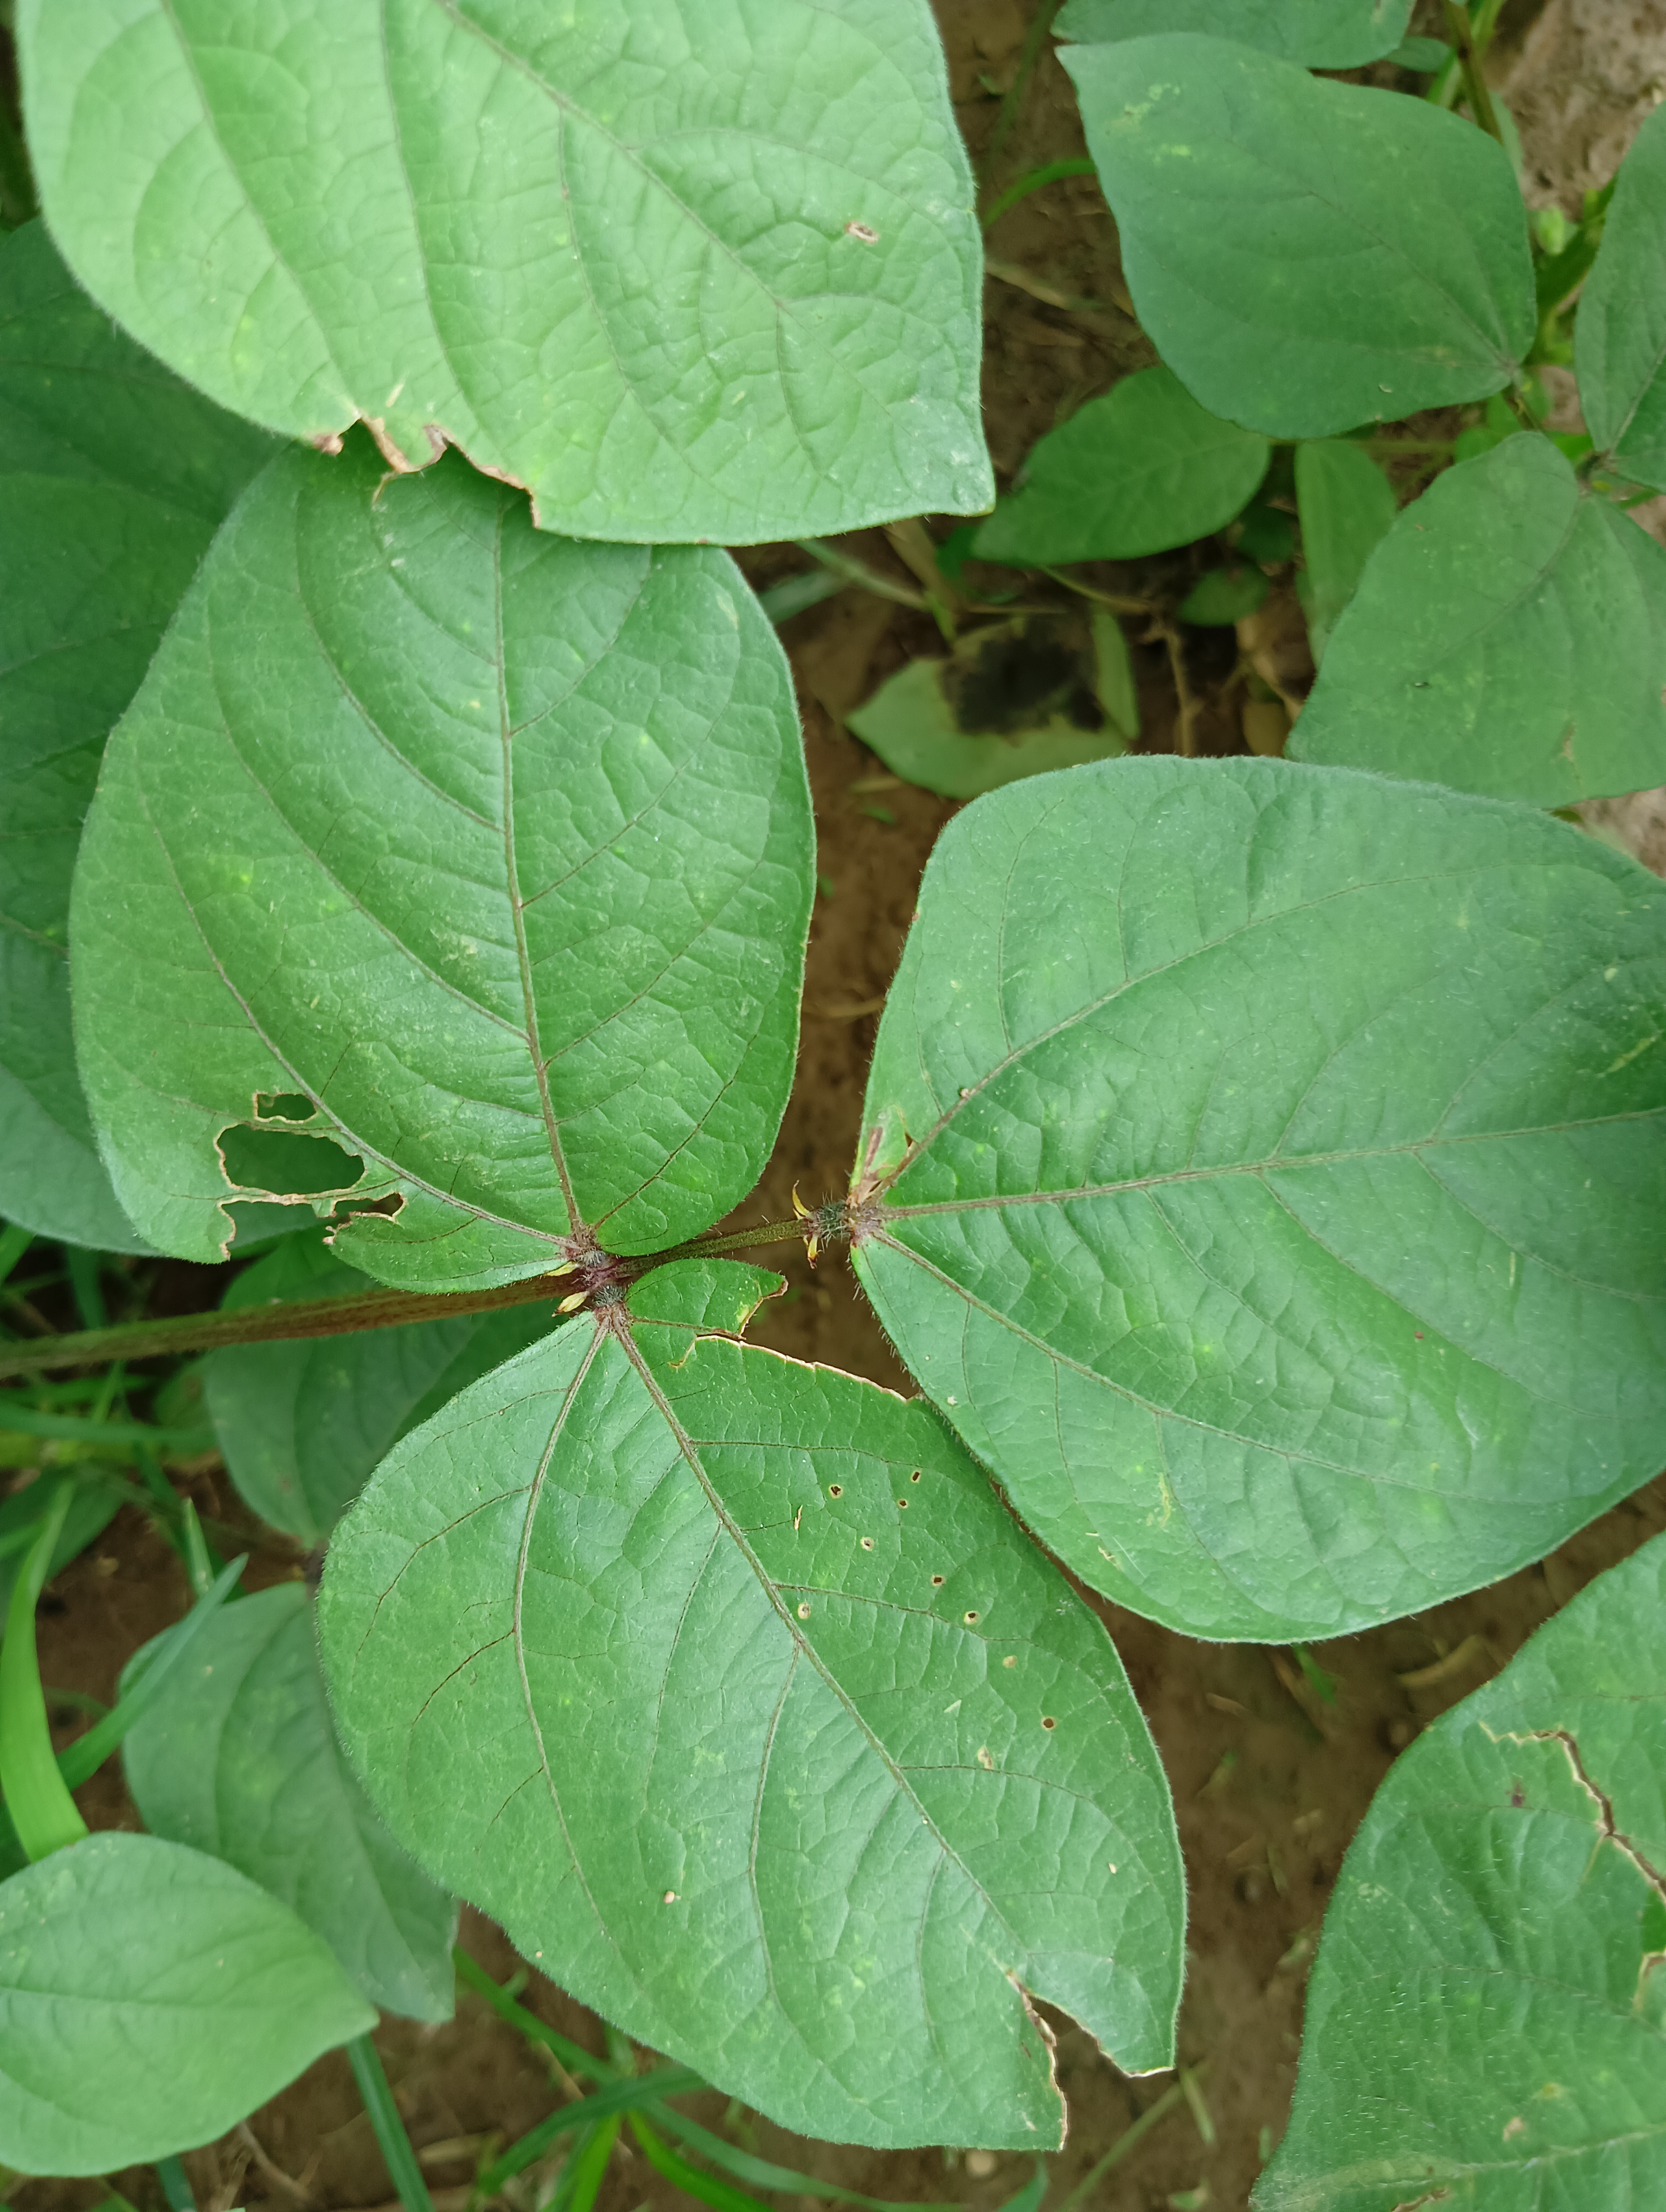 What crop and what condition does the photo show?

mungbean, healthy
